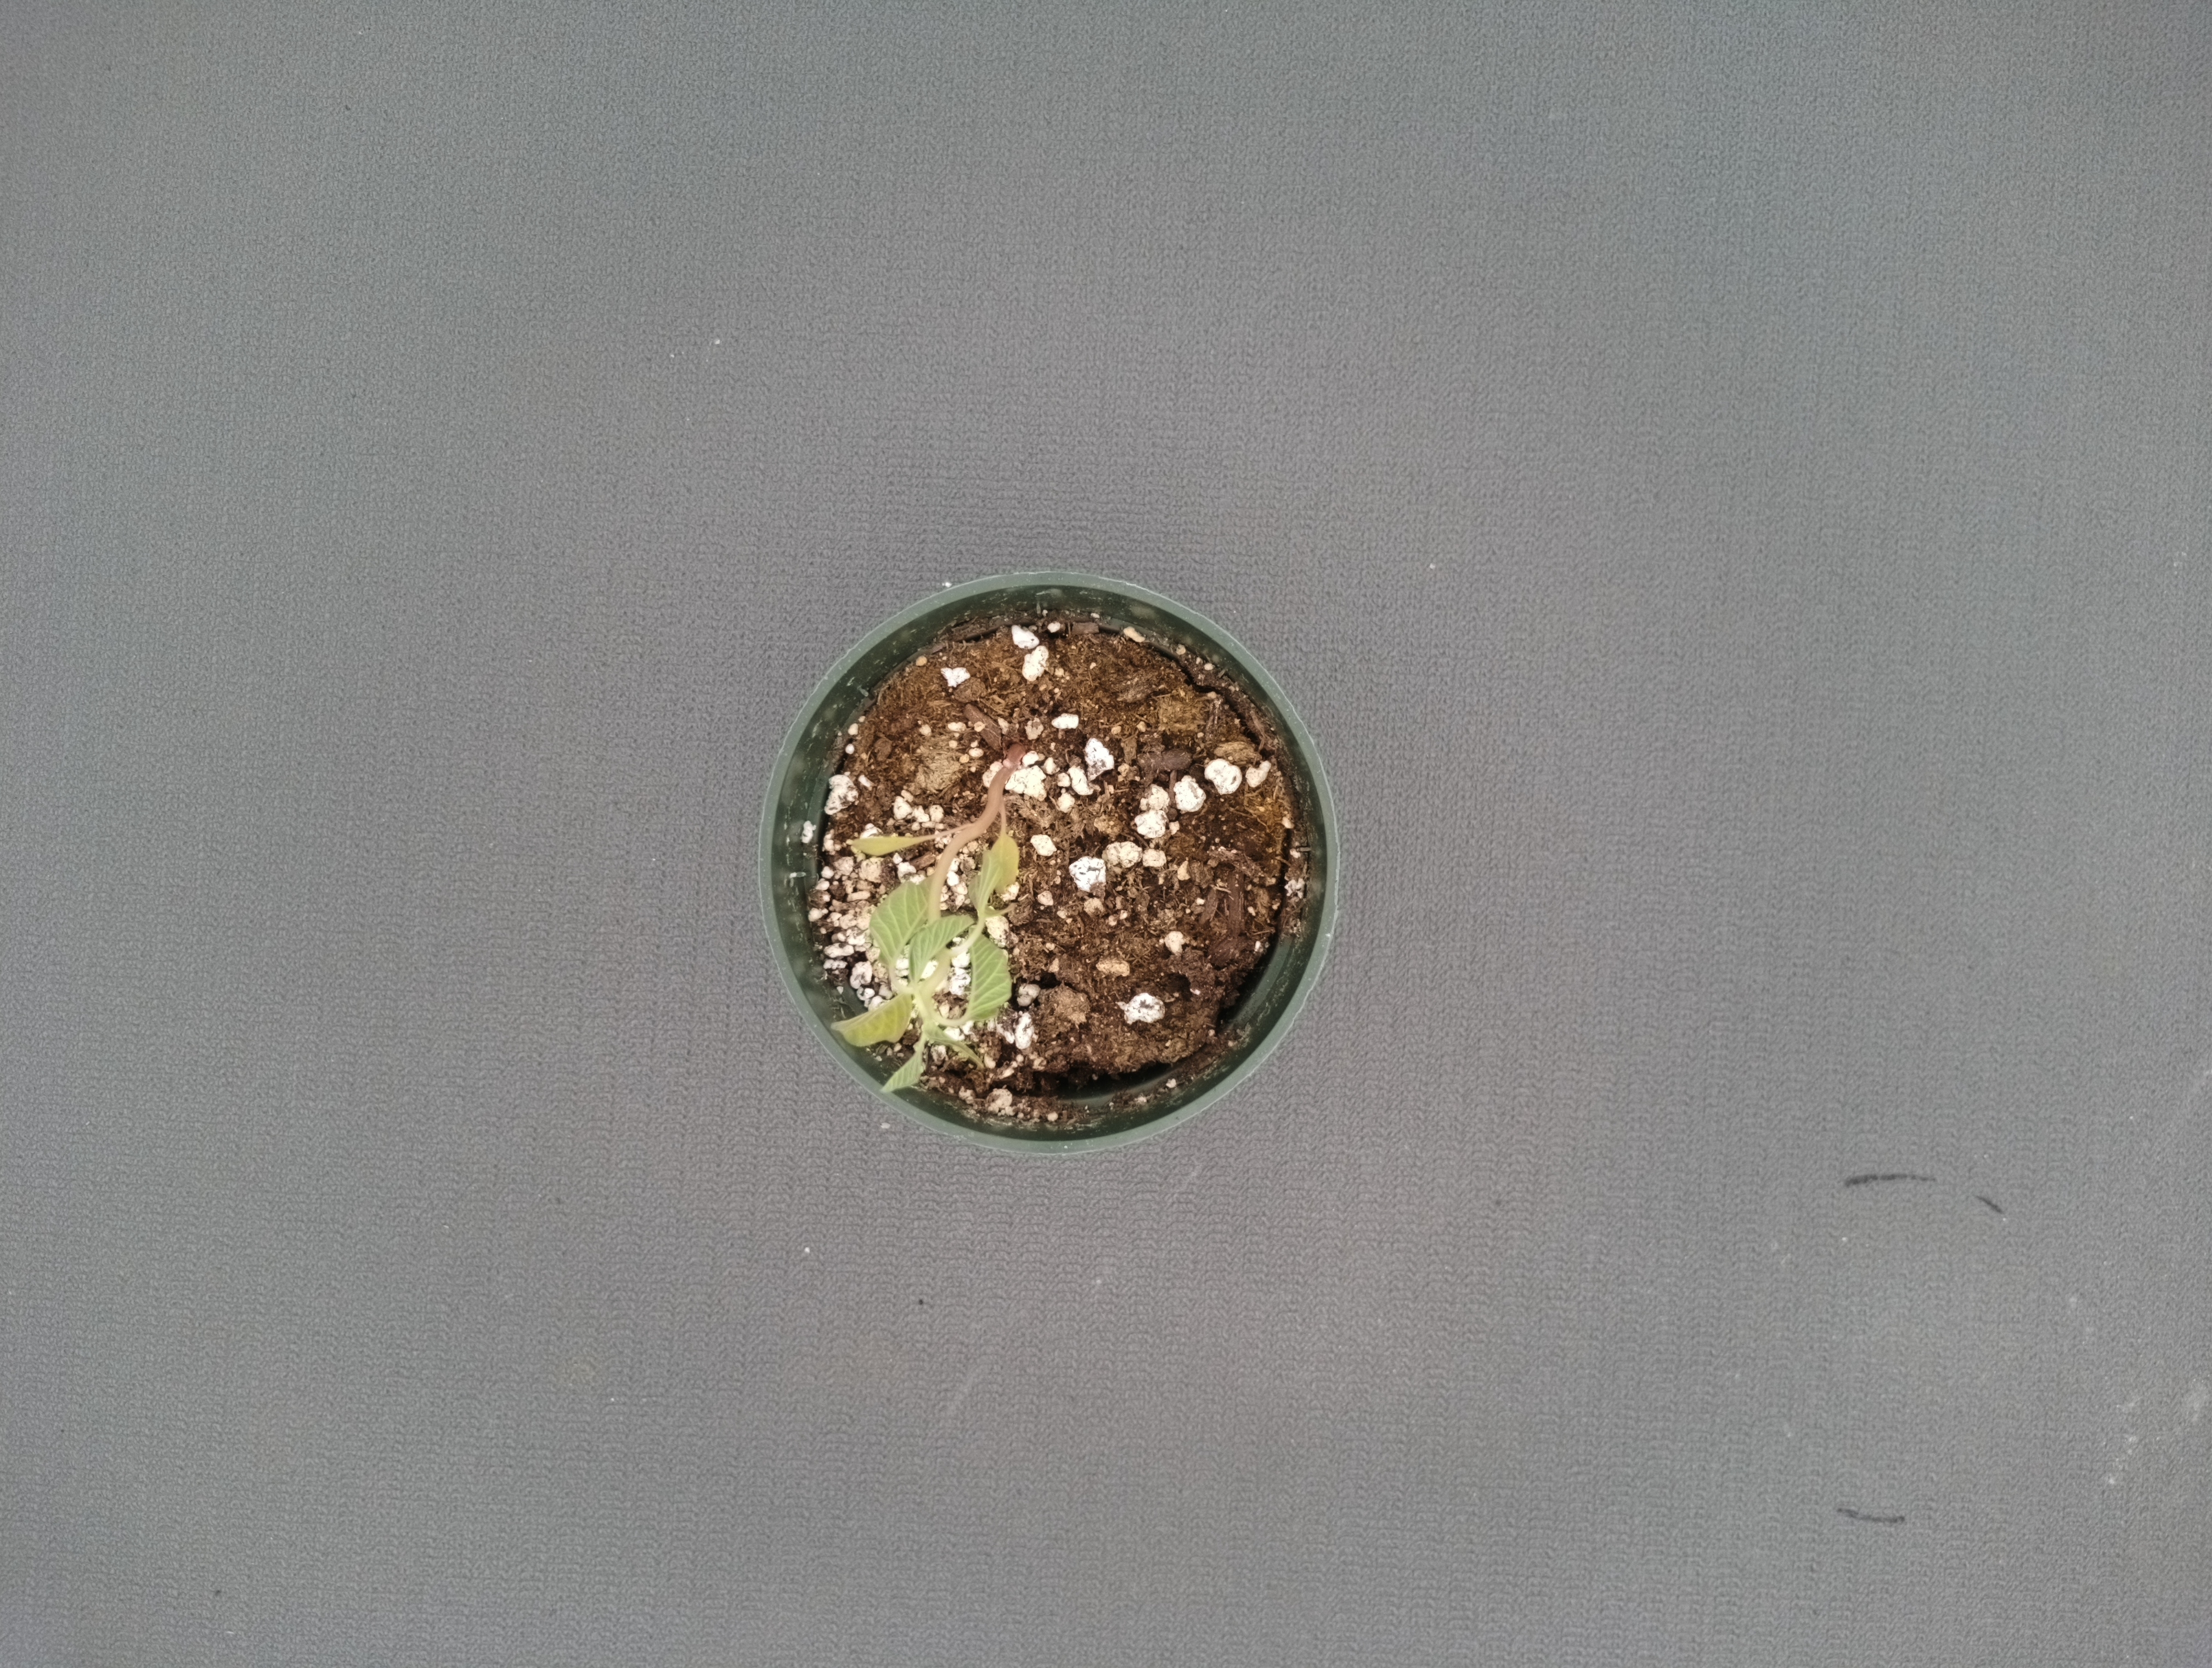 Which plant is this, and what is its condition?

waterhemp, epinasty
